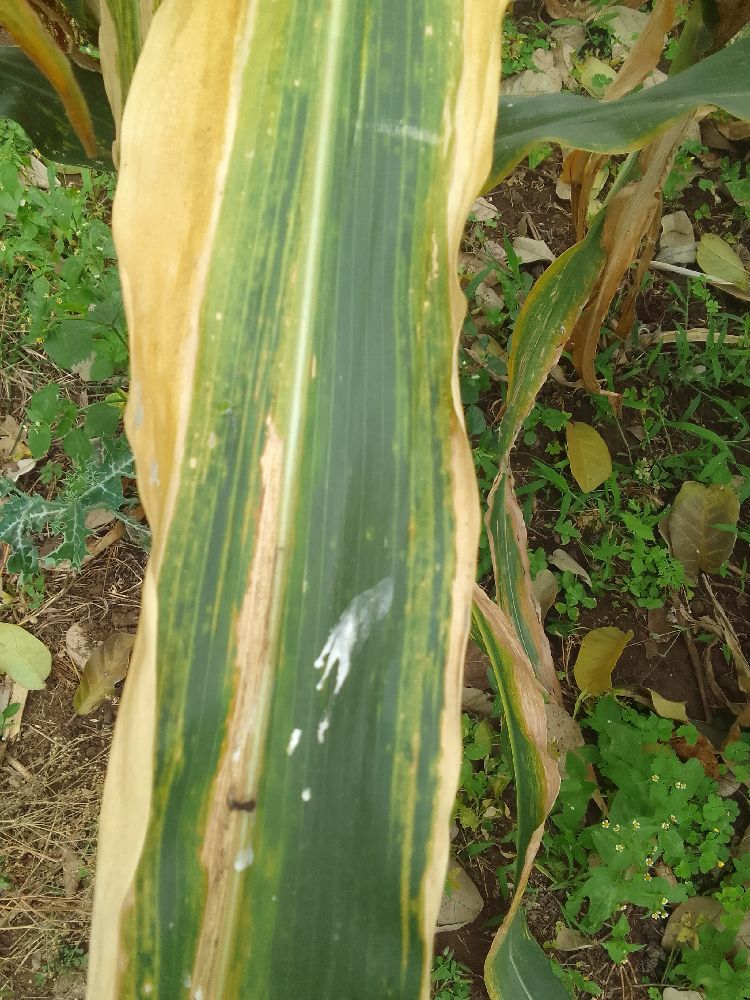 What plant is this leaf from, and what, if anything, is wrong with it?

maize, maize lethal necrosis
